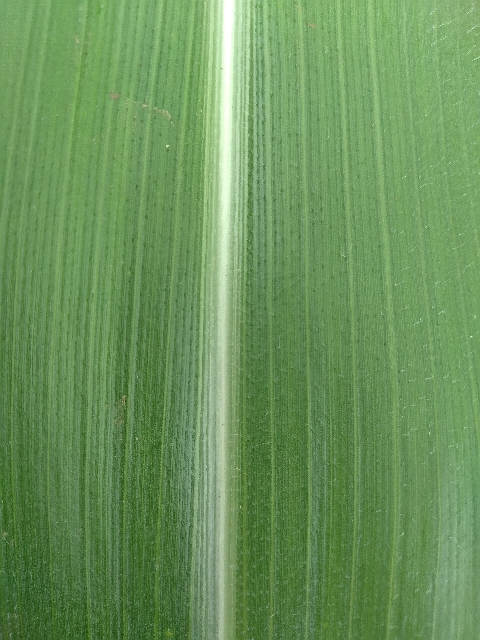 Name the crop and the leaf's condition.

maize, healthy
